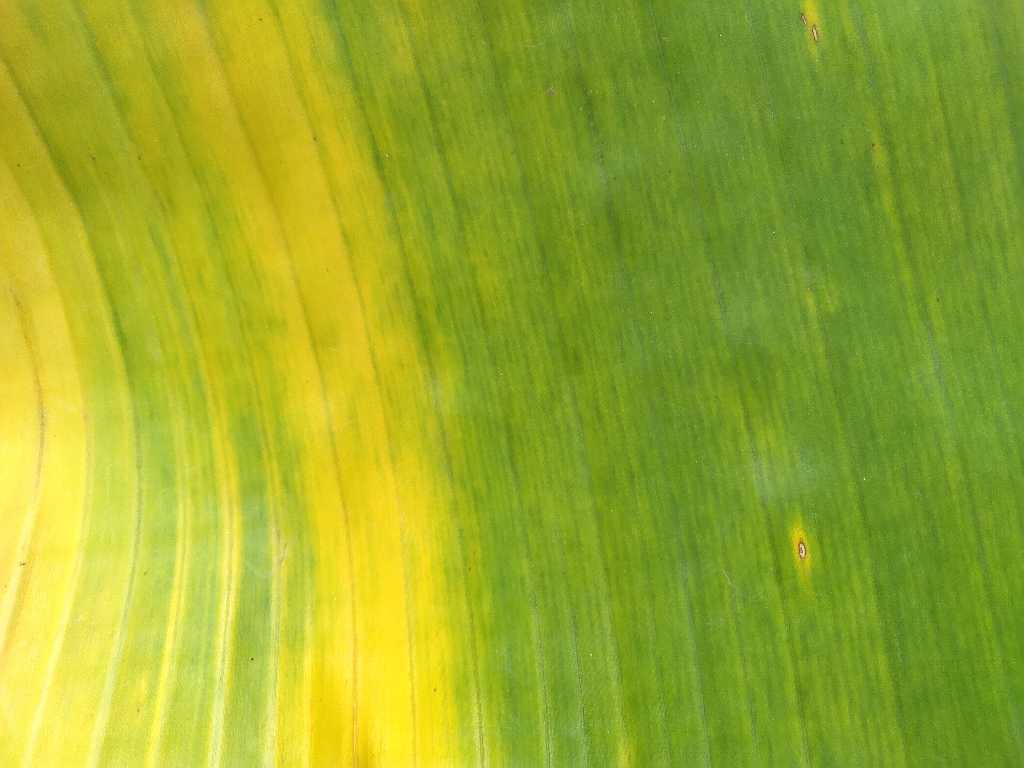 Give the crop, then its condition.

banana, fusarium wilt race 1
